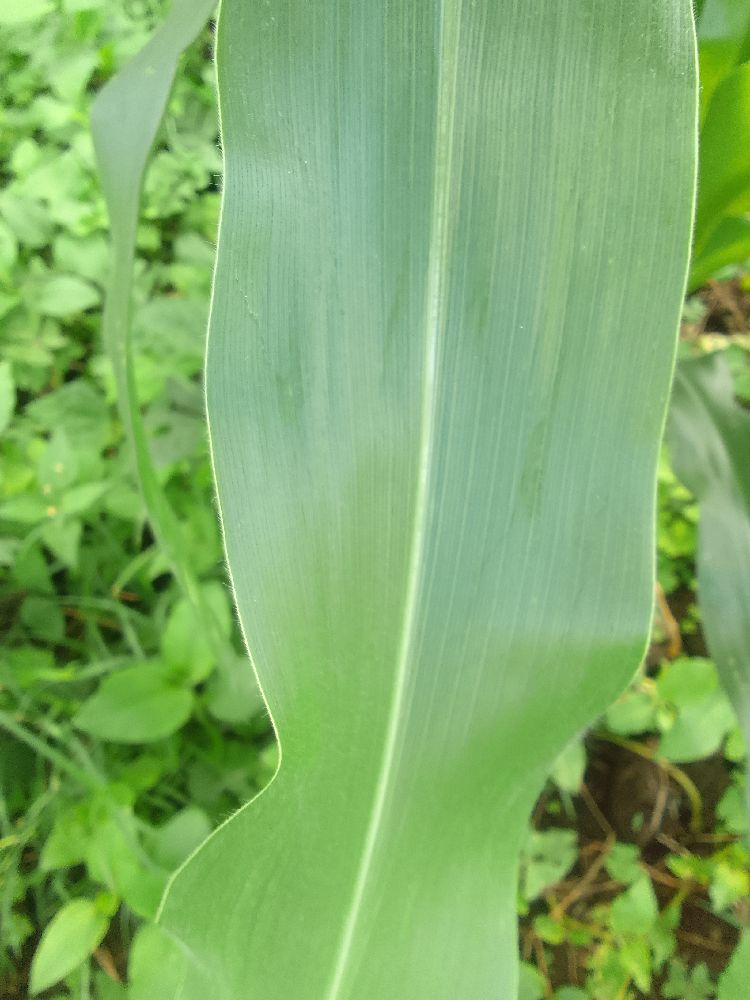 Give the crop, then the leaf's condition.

maize, healthy
